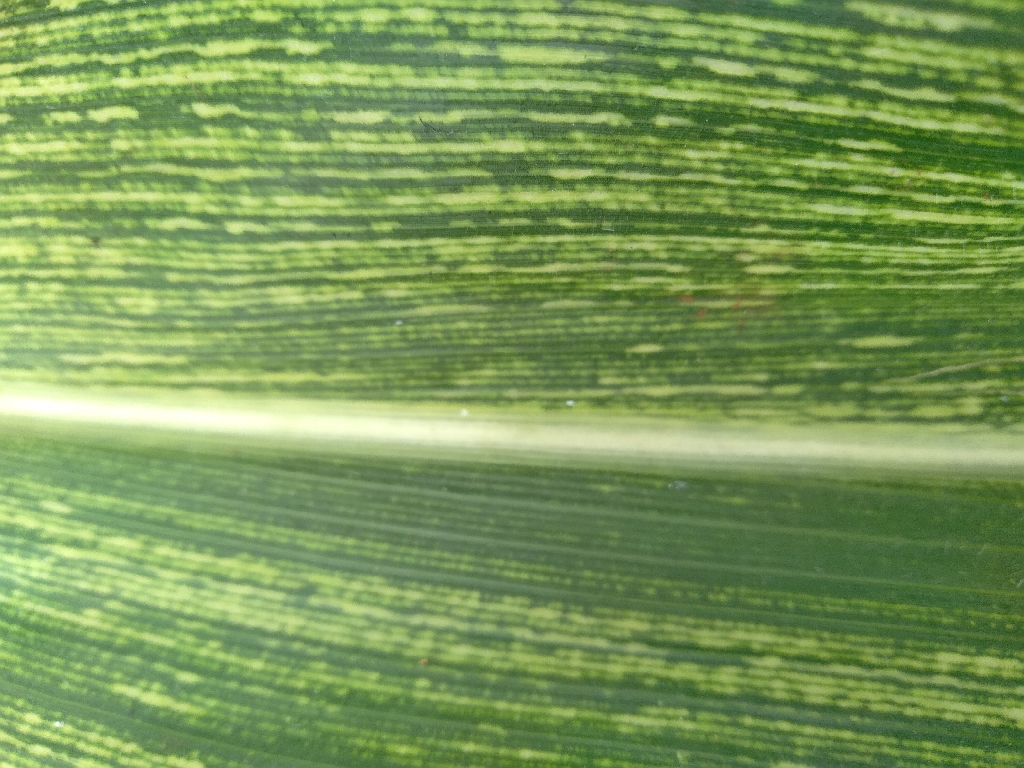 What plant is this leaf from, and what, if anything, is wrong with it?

maize, maize streak virus
